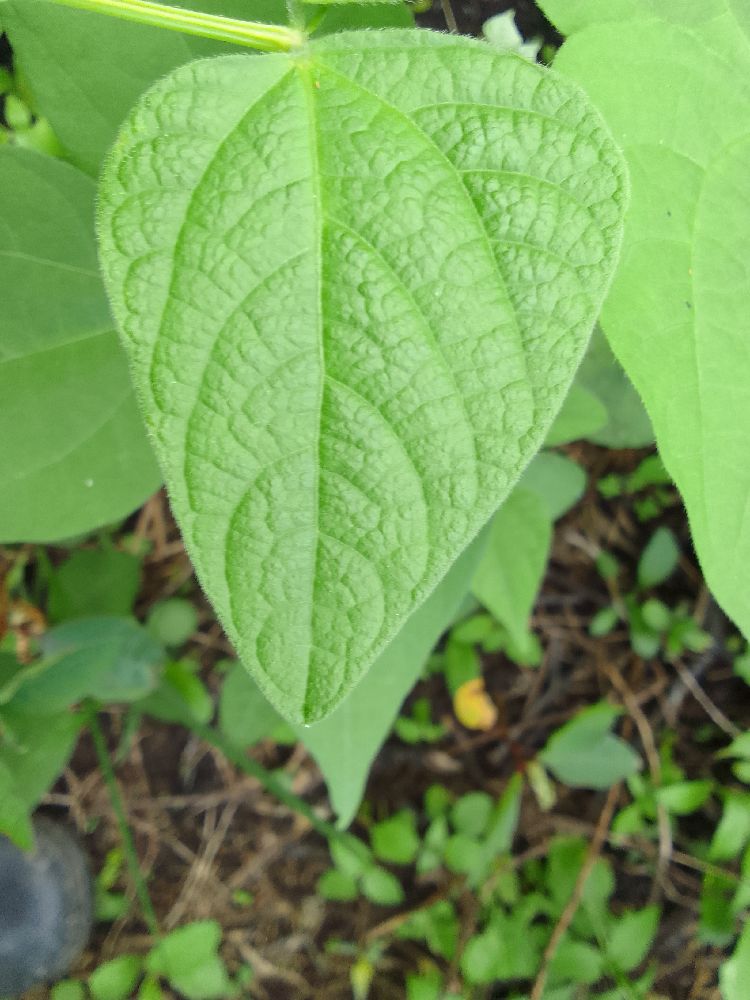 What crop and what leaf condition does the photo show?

common bean, healthy
